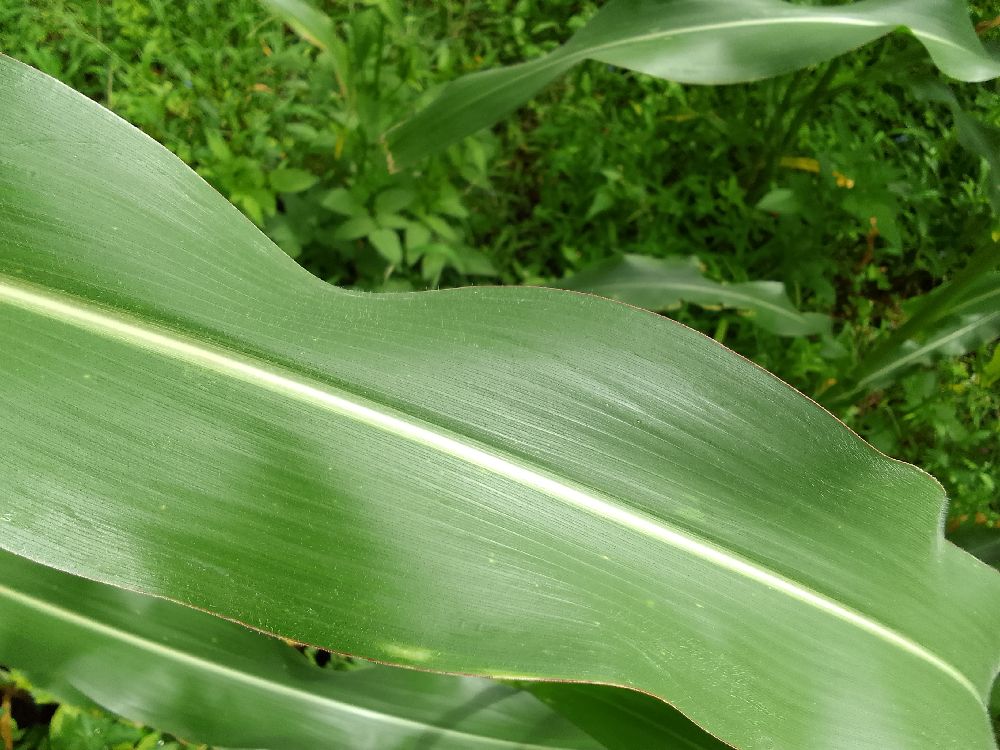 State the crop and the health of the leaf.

maize, healthy
